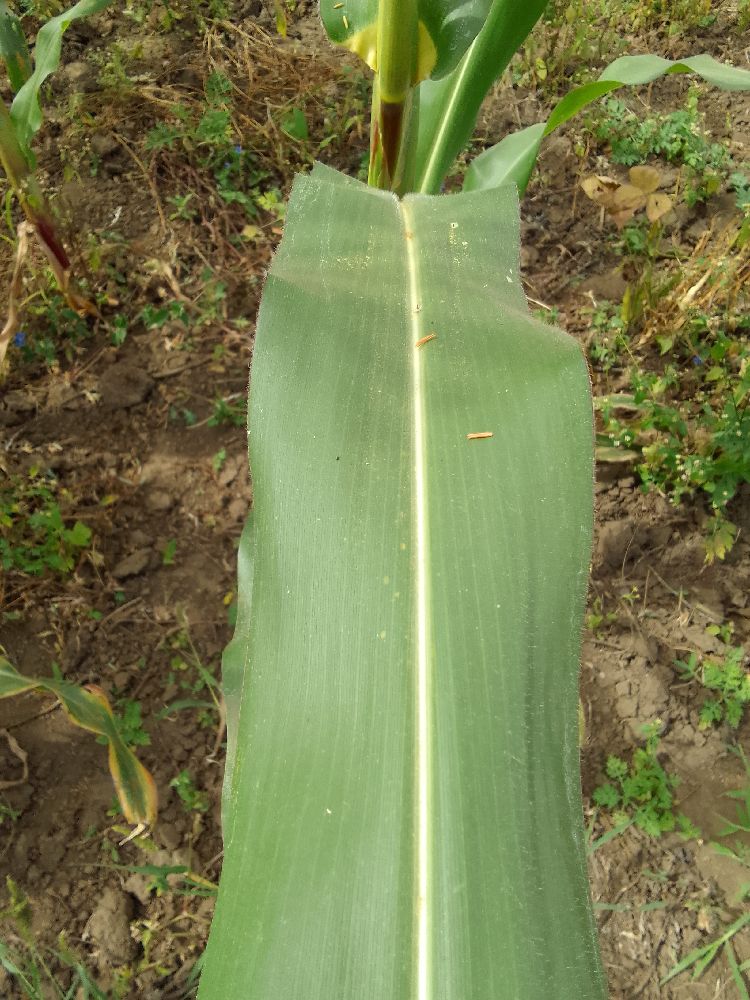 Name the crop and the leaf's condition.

maize, healthy
